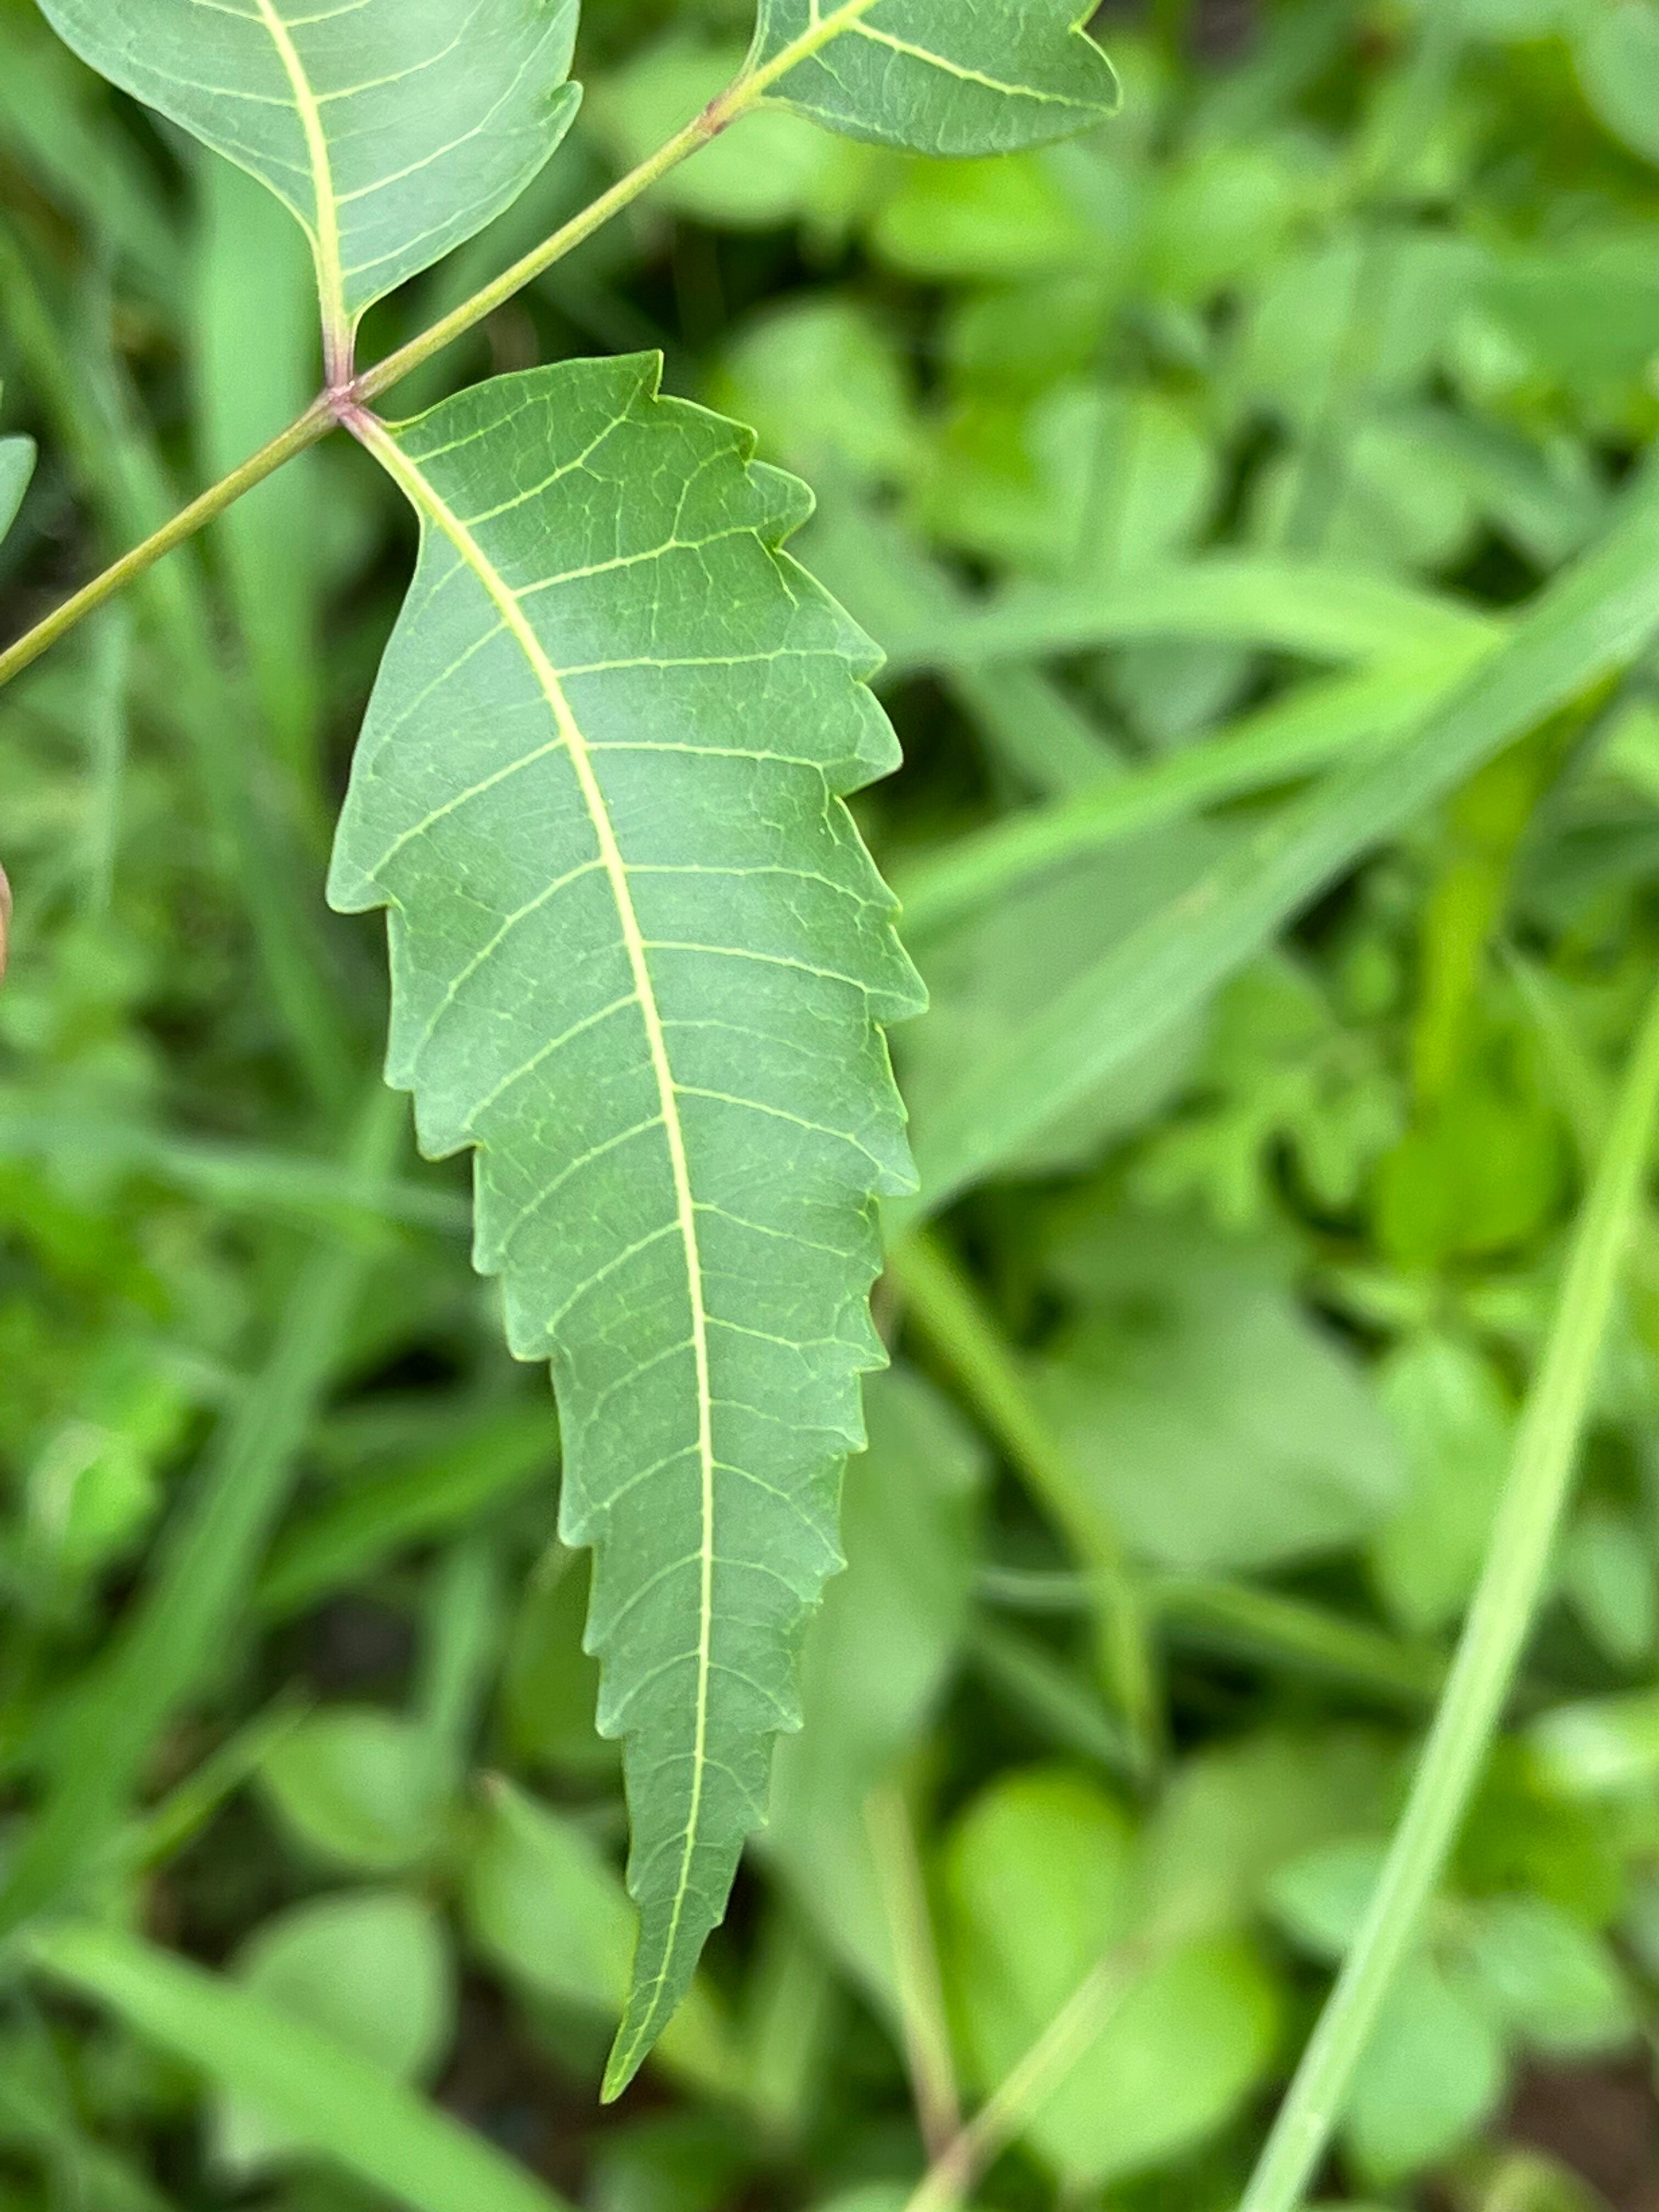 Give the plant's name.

neem
